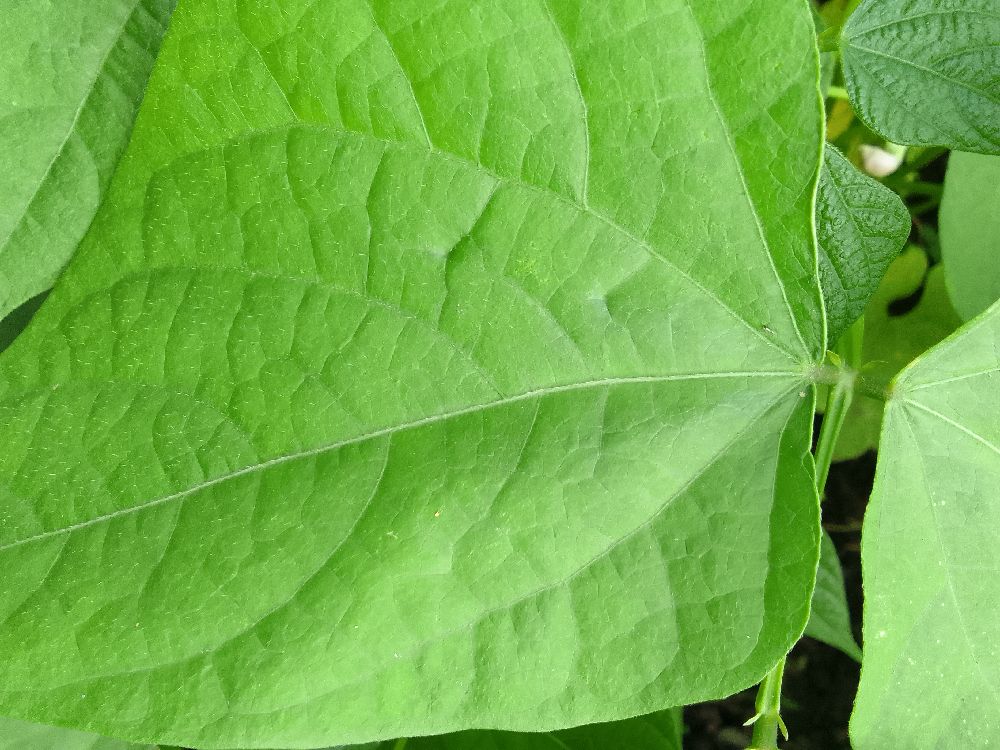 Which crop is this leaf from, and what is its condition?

common bean, healthy
